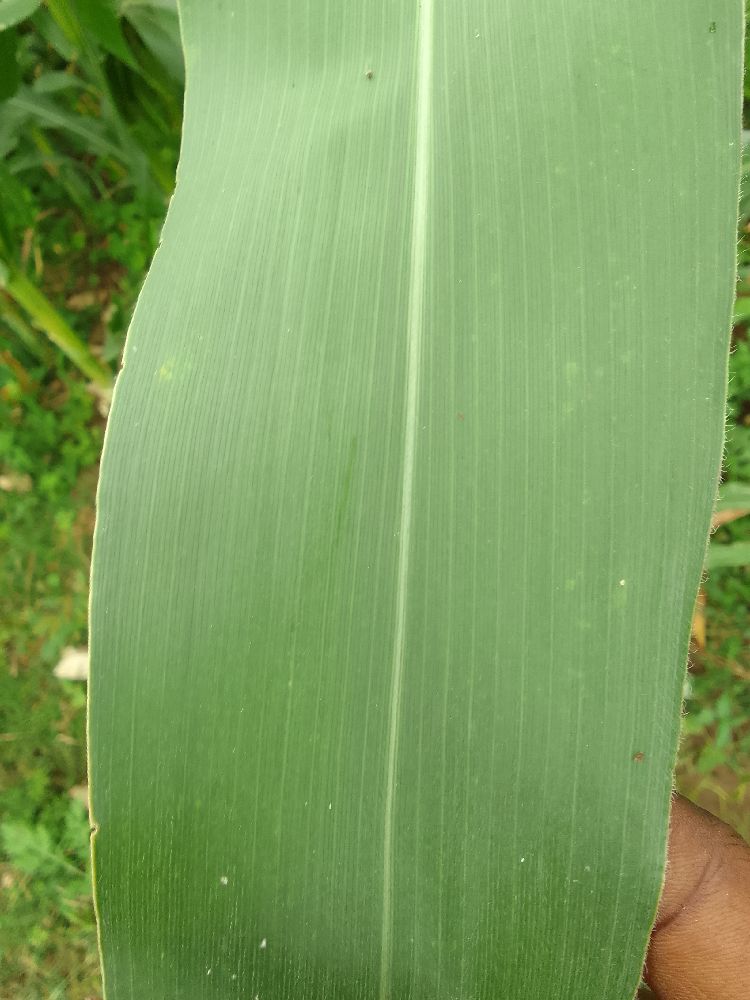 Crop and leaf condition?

maize, healthy
